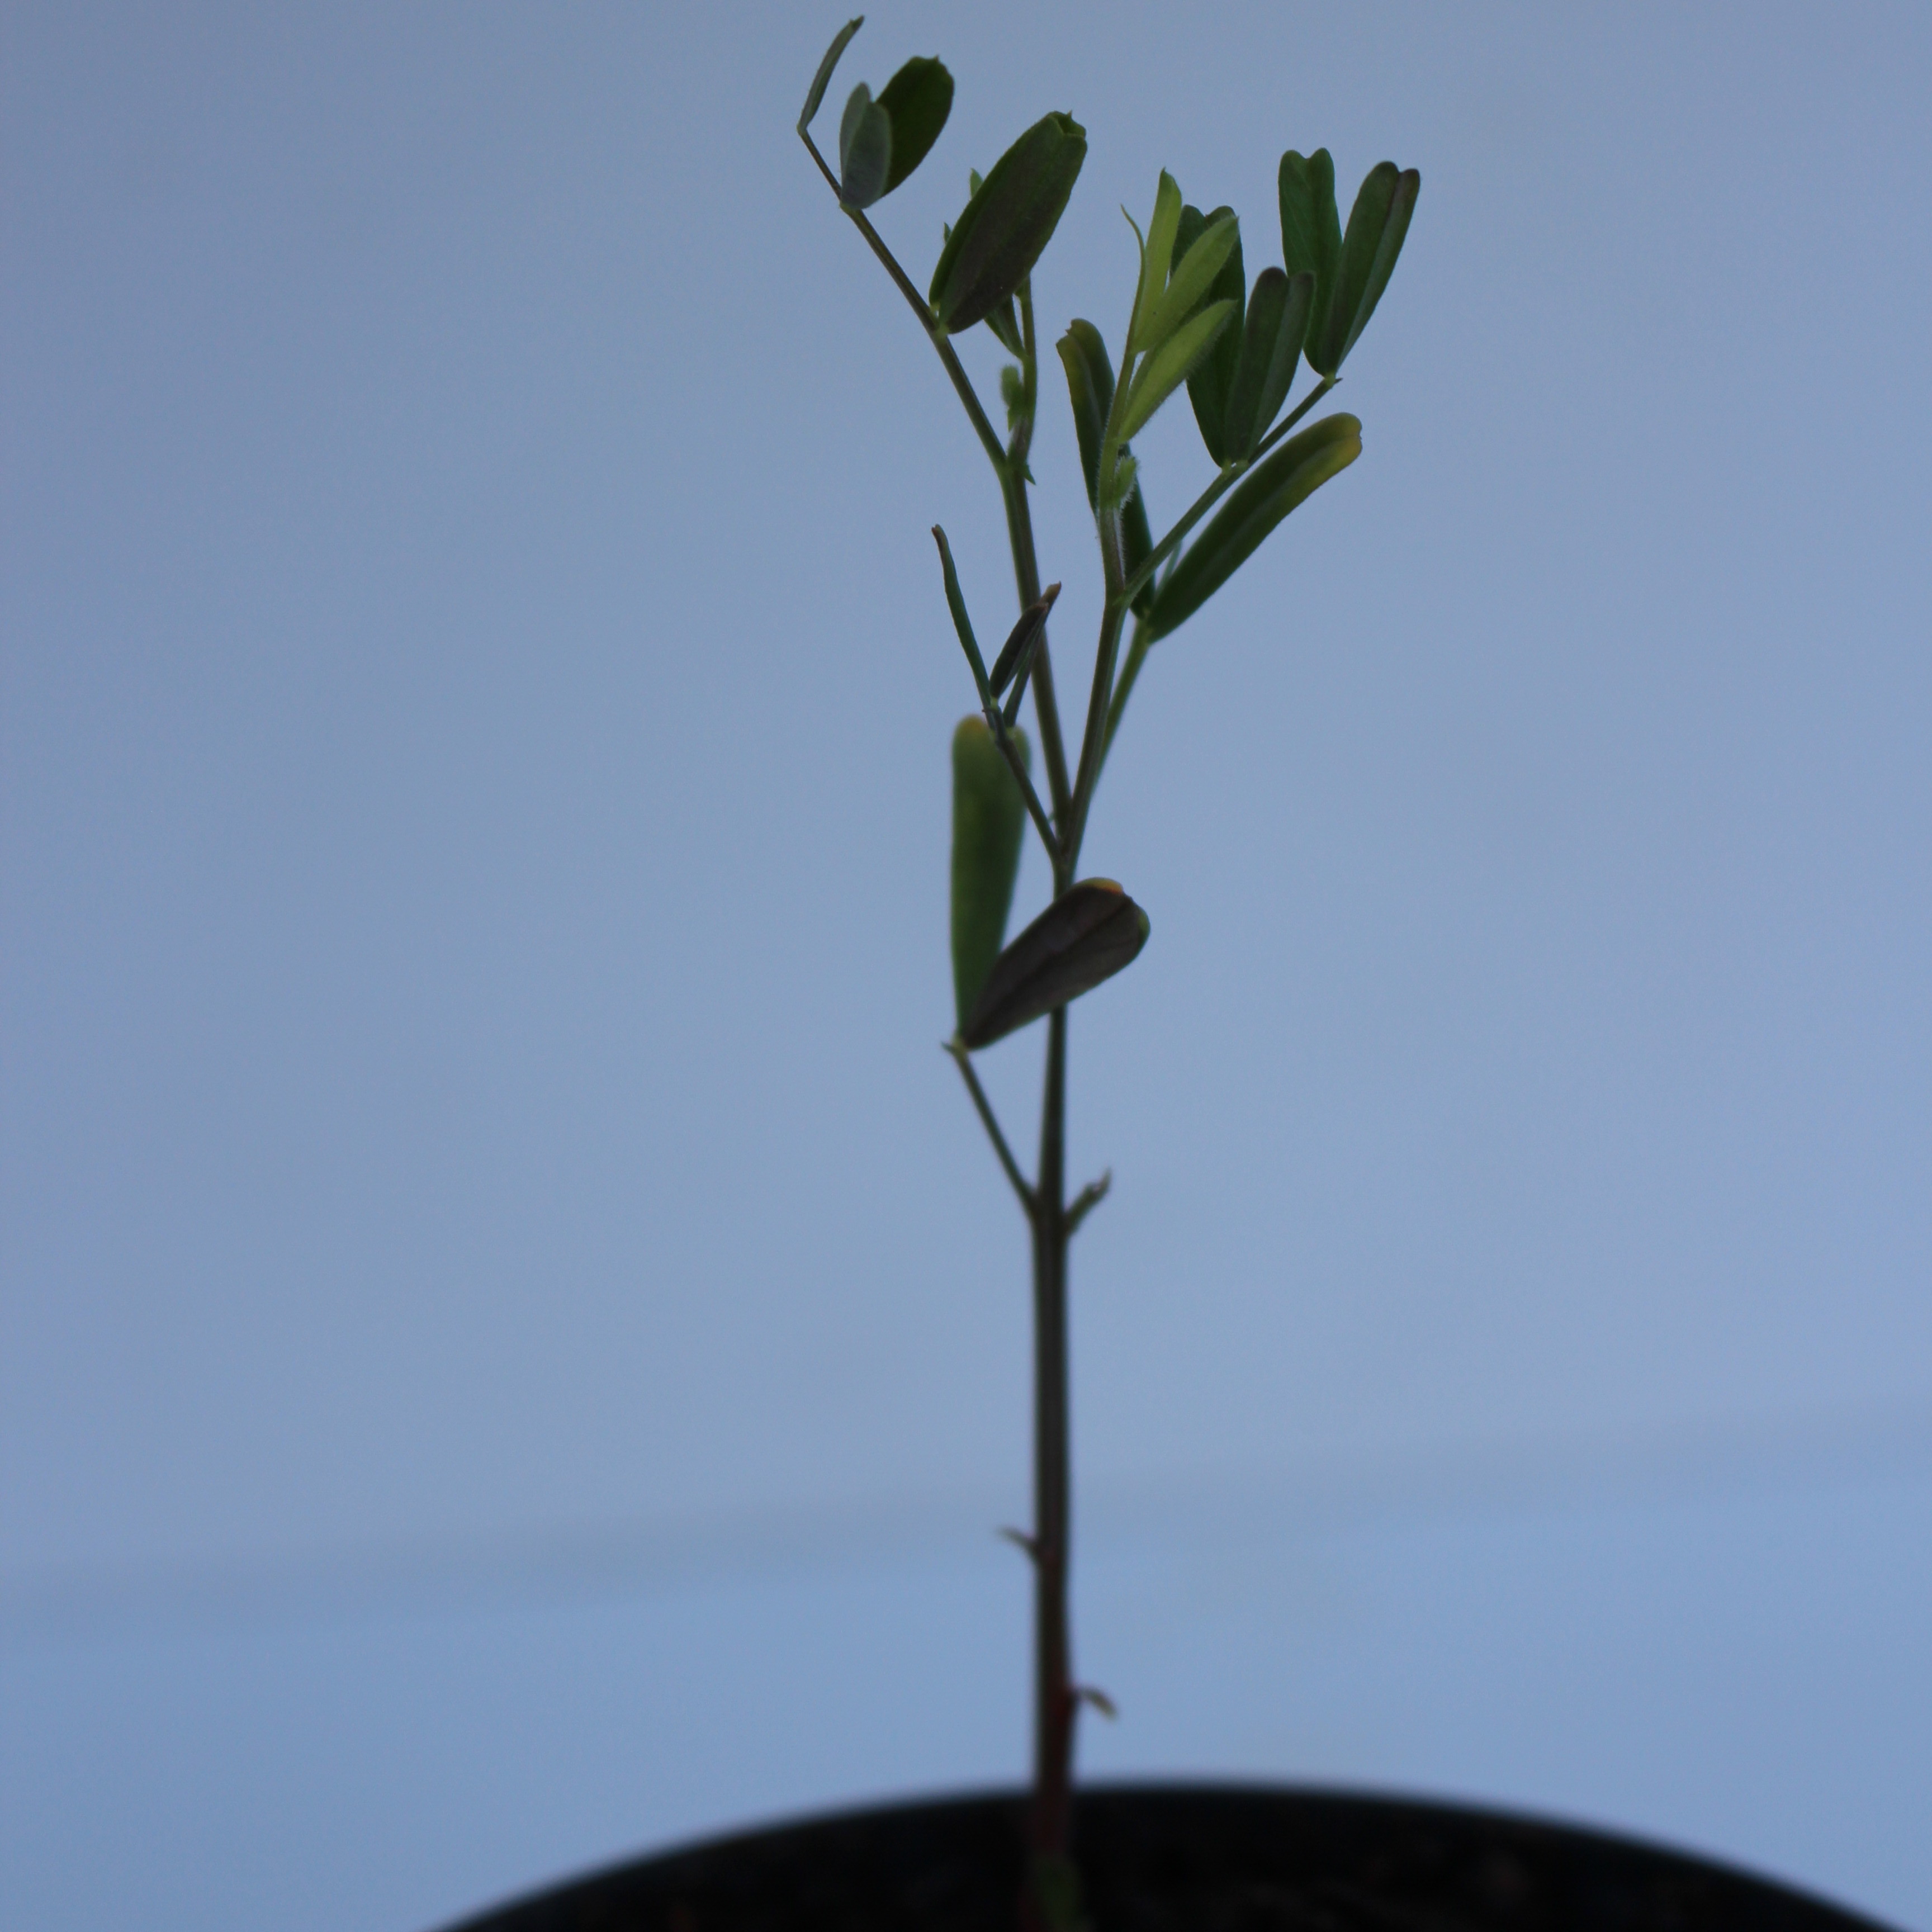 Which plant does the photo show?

Vicia sativa
